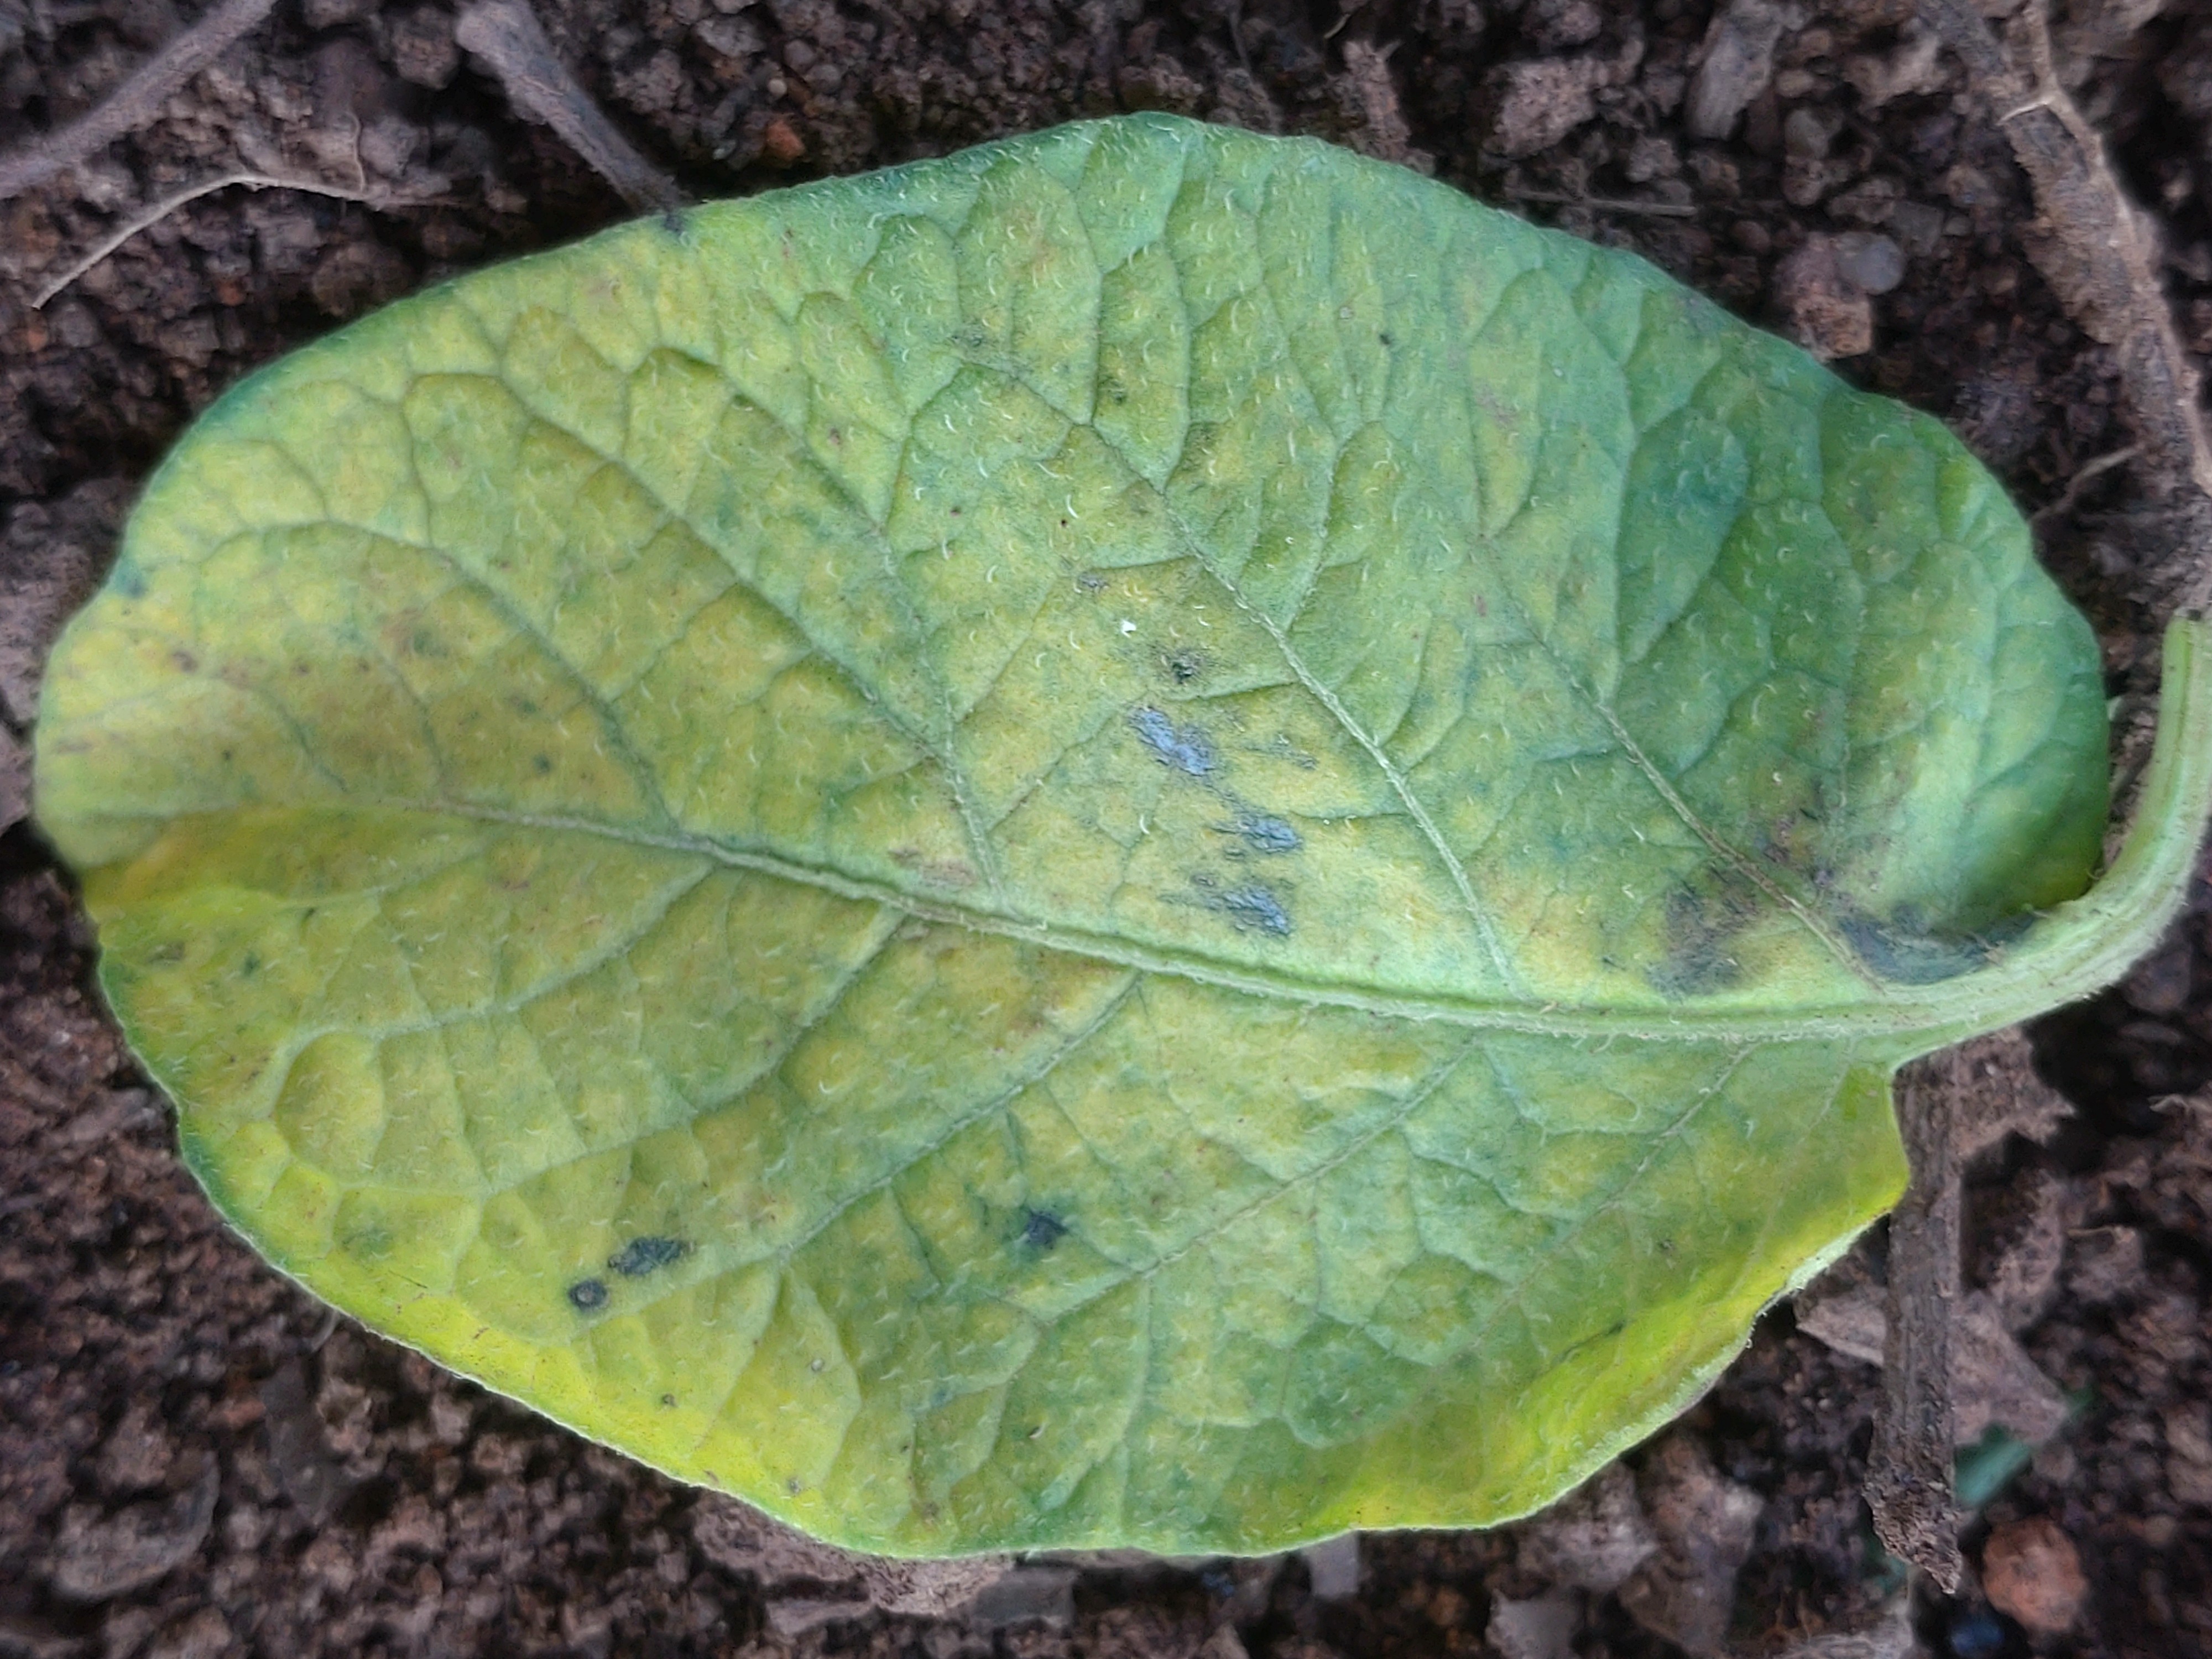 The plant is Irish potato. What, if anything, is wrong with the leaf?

late blight
